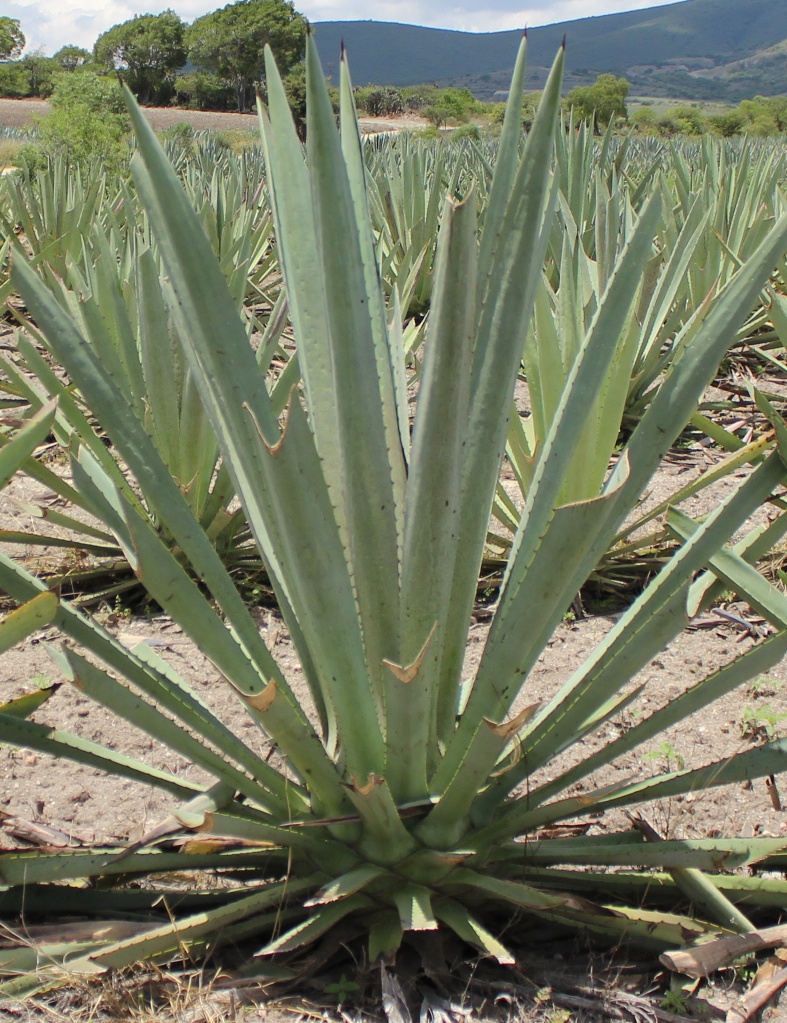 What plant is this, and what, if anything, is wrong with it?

agave, healthy
